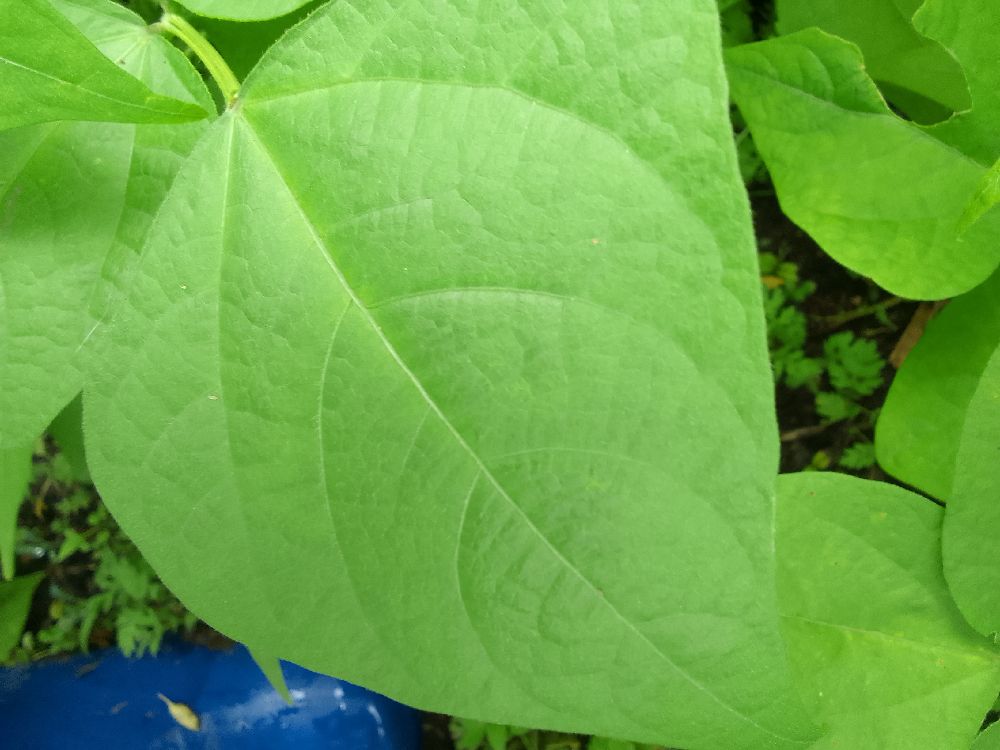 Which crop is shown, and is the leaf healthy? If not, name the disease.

common bean, healthy
